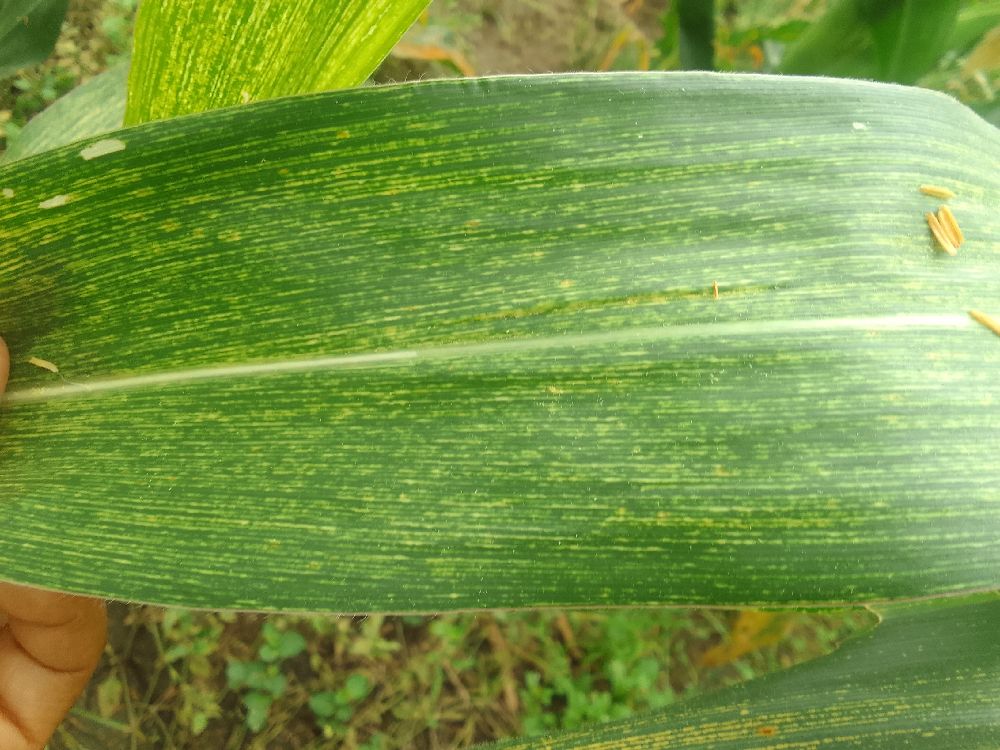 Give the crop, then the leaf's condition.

maize, maize streak virus
